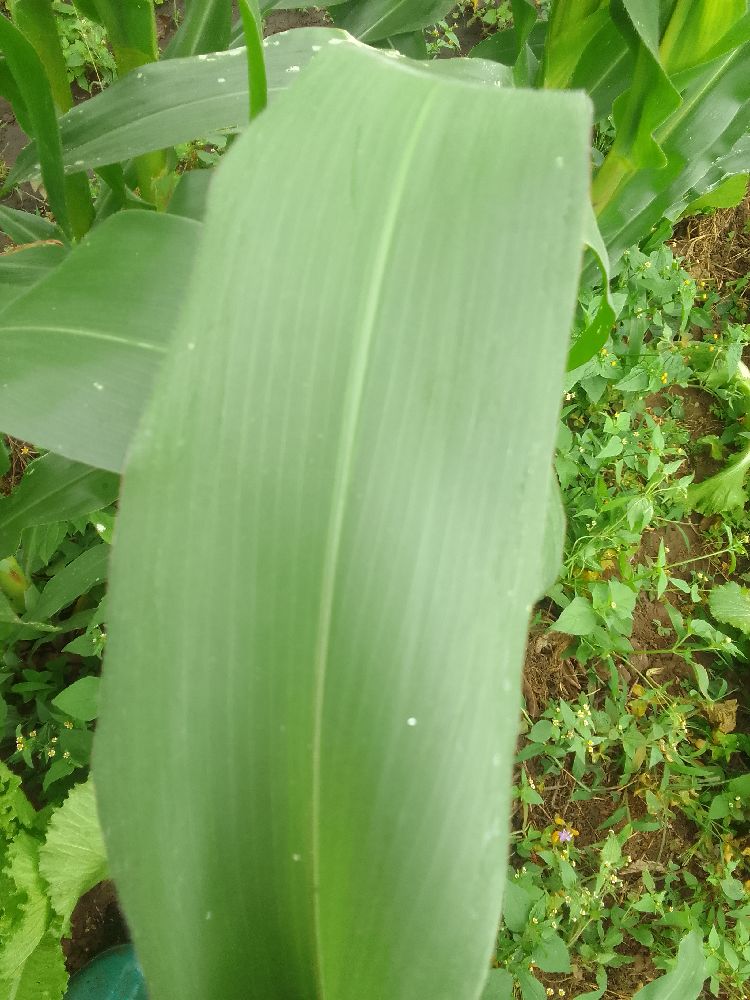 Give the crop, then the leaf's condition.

maize, healthy
